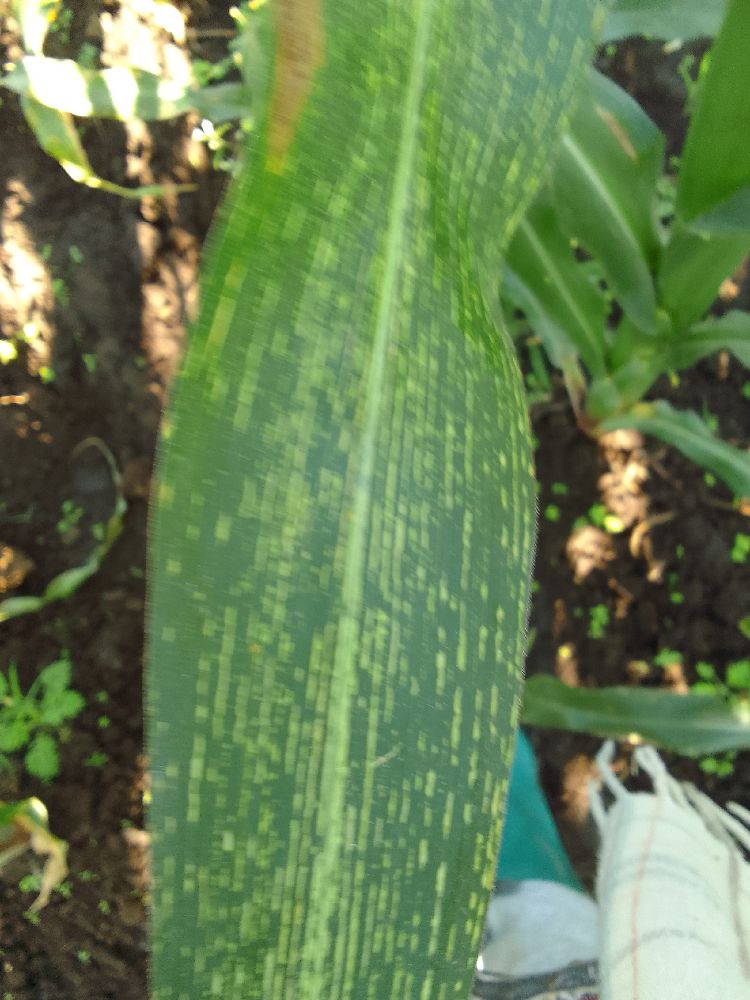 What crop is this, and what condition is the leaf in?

maize, maize streak virus
